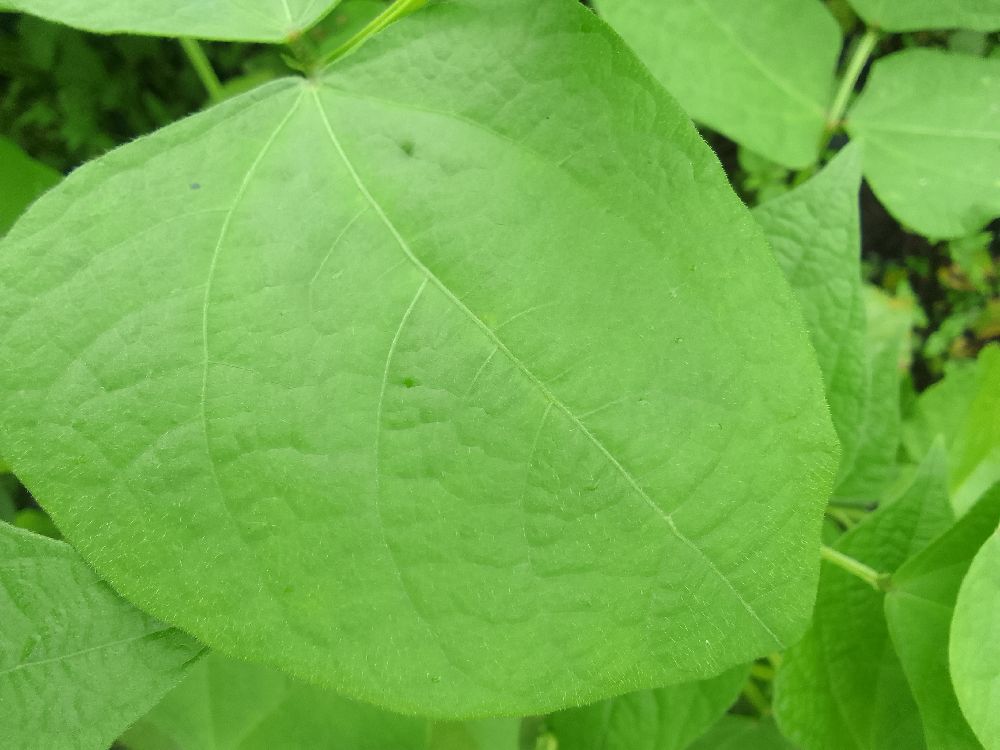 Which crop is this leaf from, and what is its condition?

common bean, healthy
